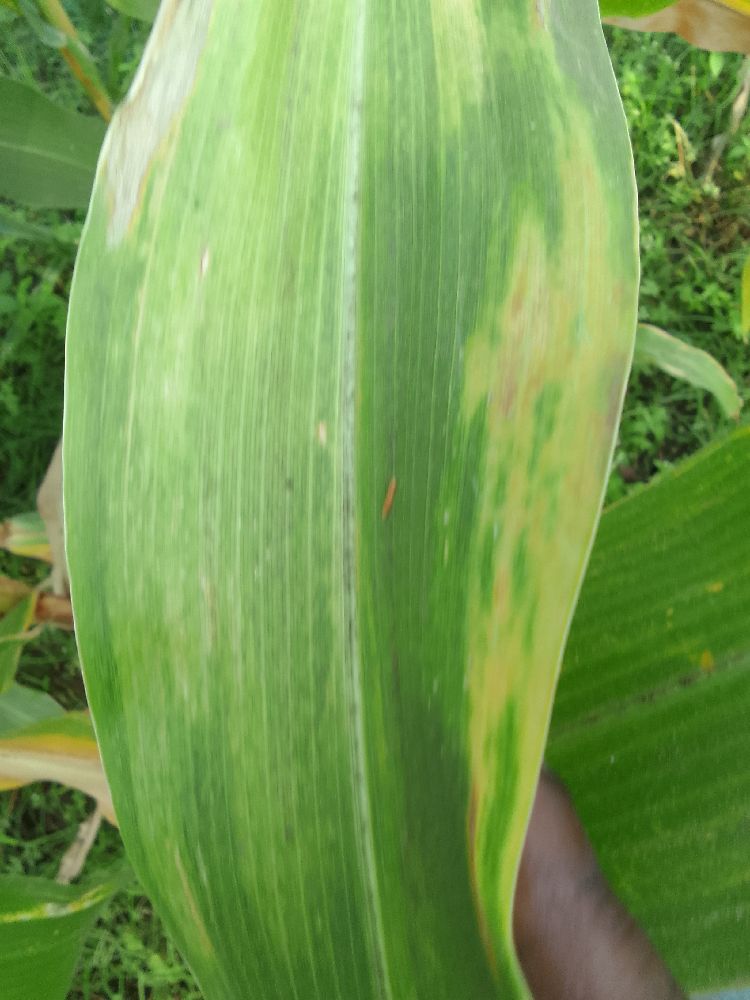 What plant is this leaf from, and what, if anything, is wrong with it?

maize, maize lethal necrosis
